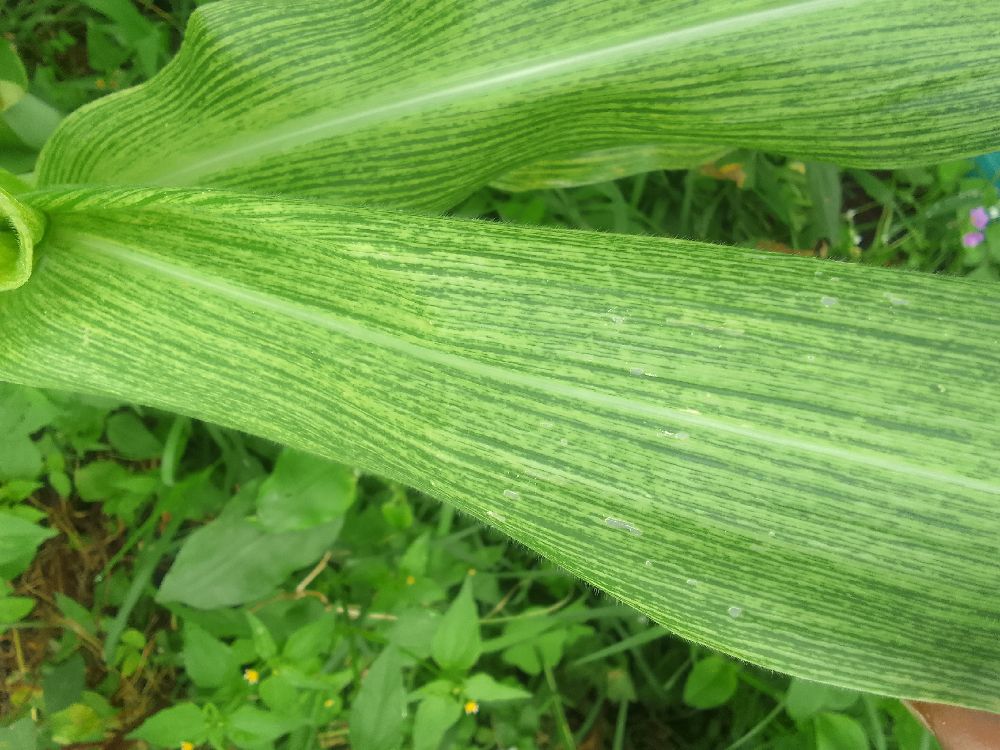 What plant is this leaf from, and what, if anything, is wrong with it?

maize, maize streak virus
